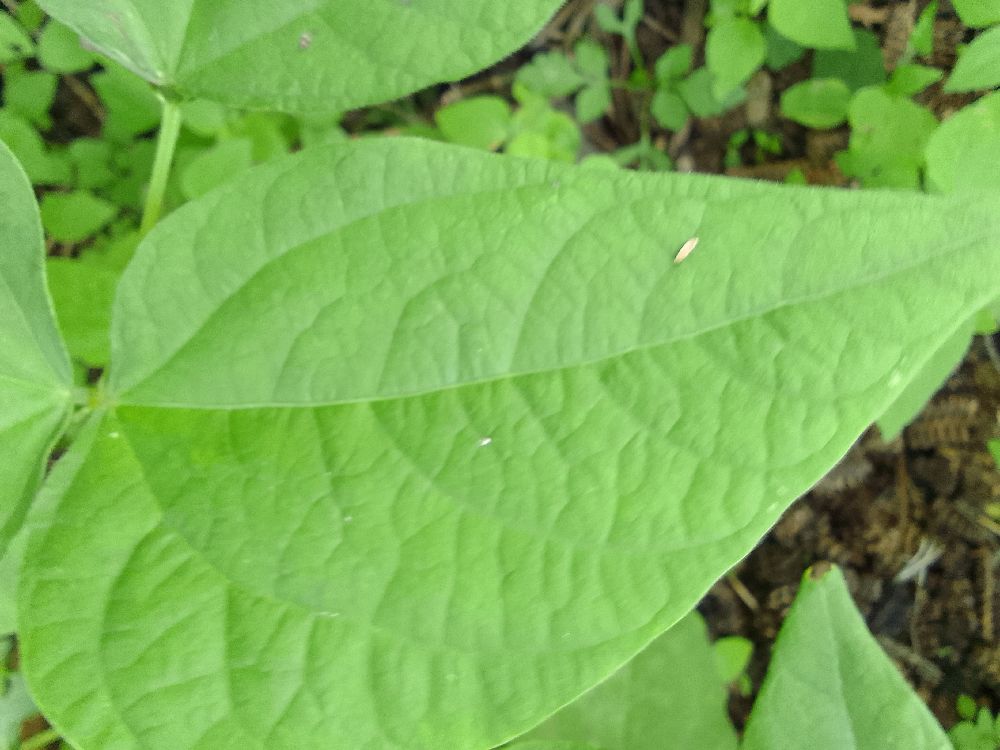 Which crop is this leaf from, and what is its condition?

common bean, healthy
